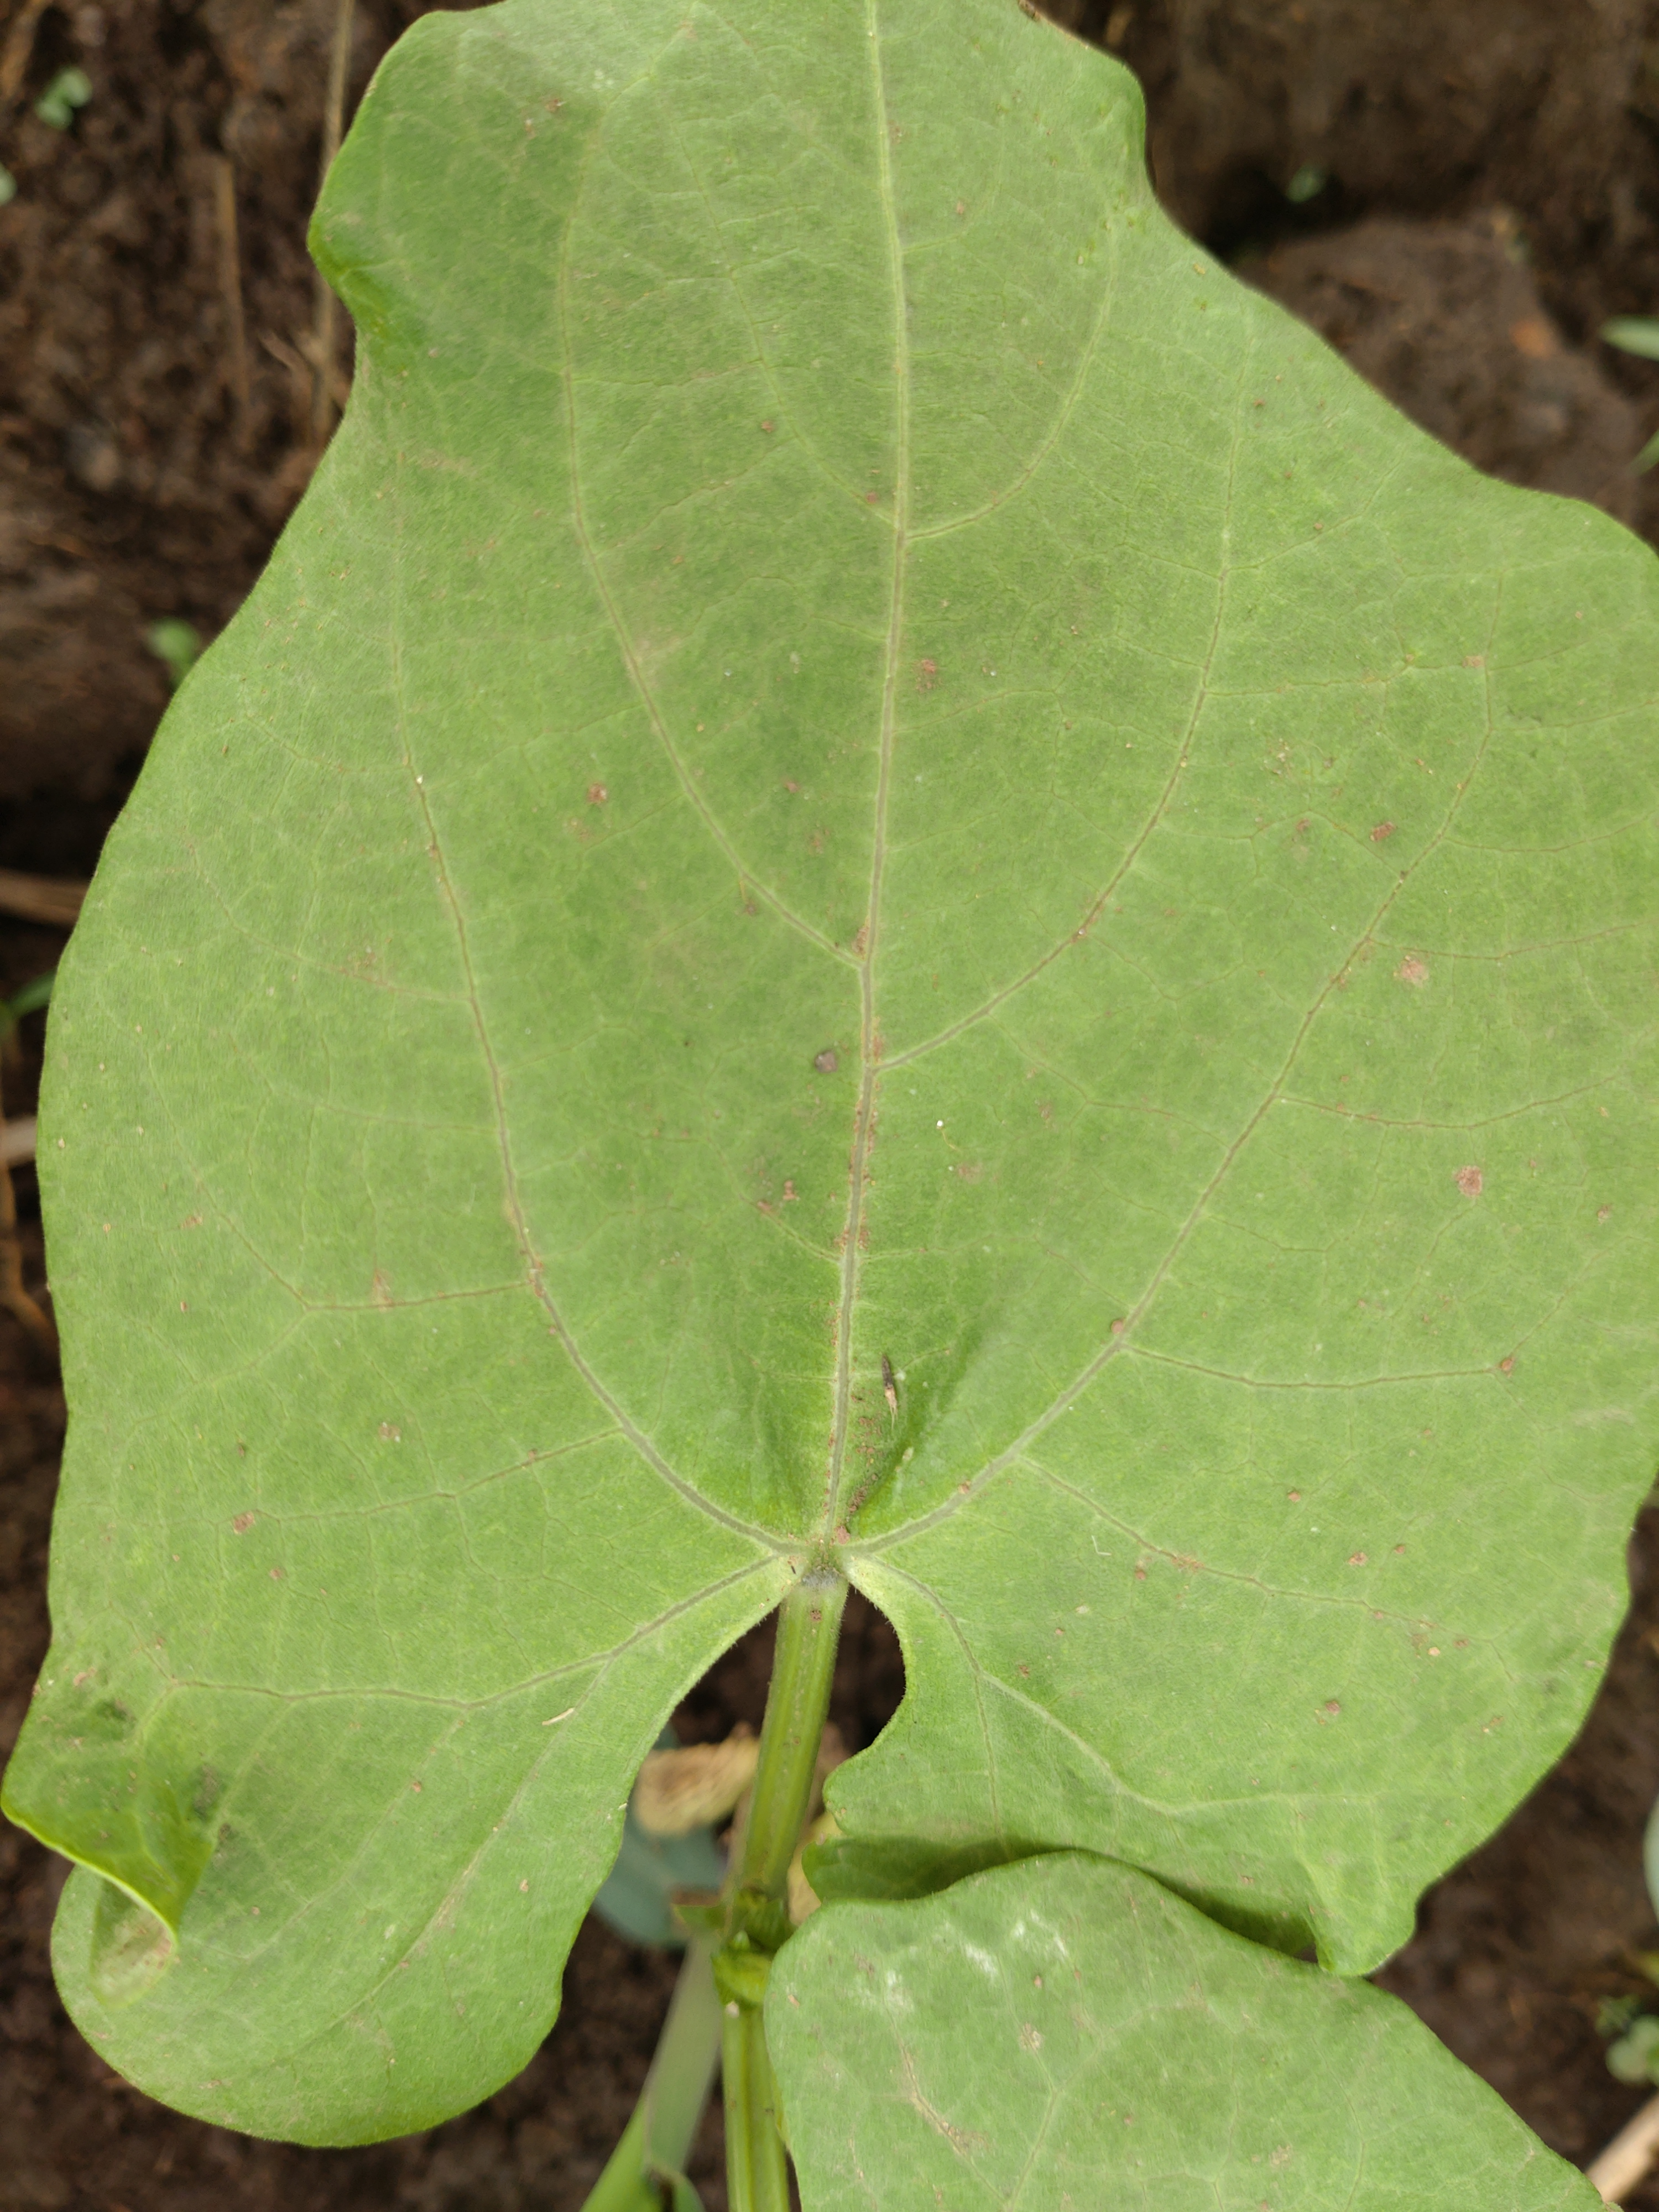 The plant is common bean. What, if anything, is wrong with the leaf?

healthy
